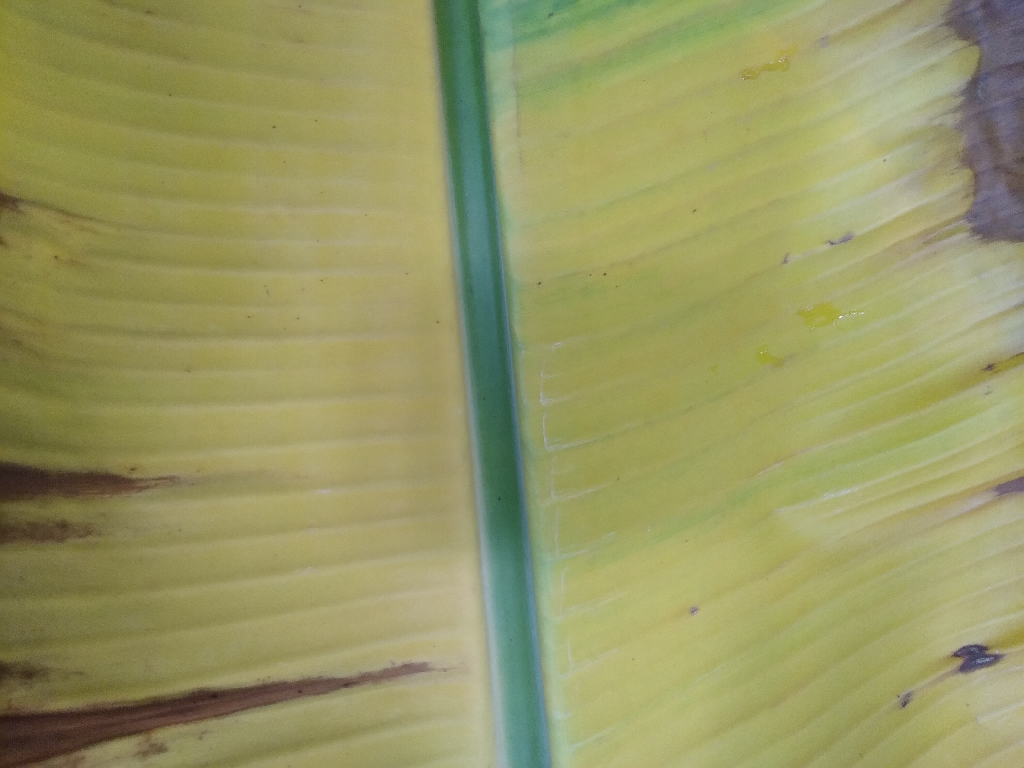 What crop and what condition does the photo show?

banana, fusarium wilt race 1
